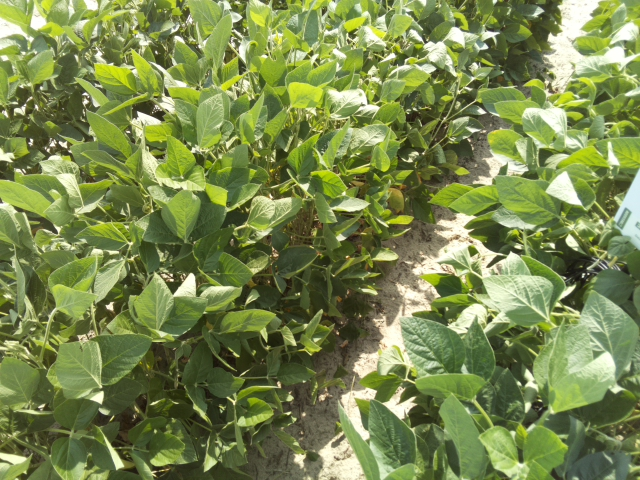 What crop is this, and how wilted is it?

soybean, slight leaflet or petiole turgor loss in upper canopy
